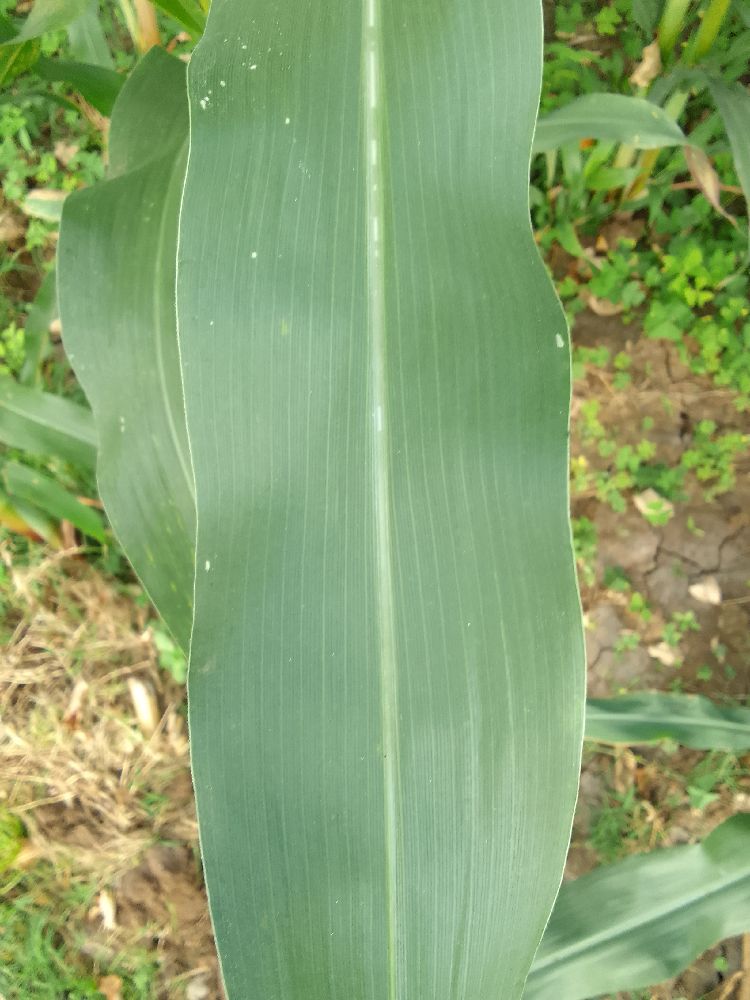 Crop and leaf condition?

maize, healthy
